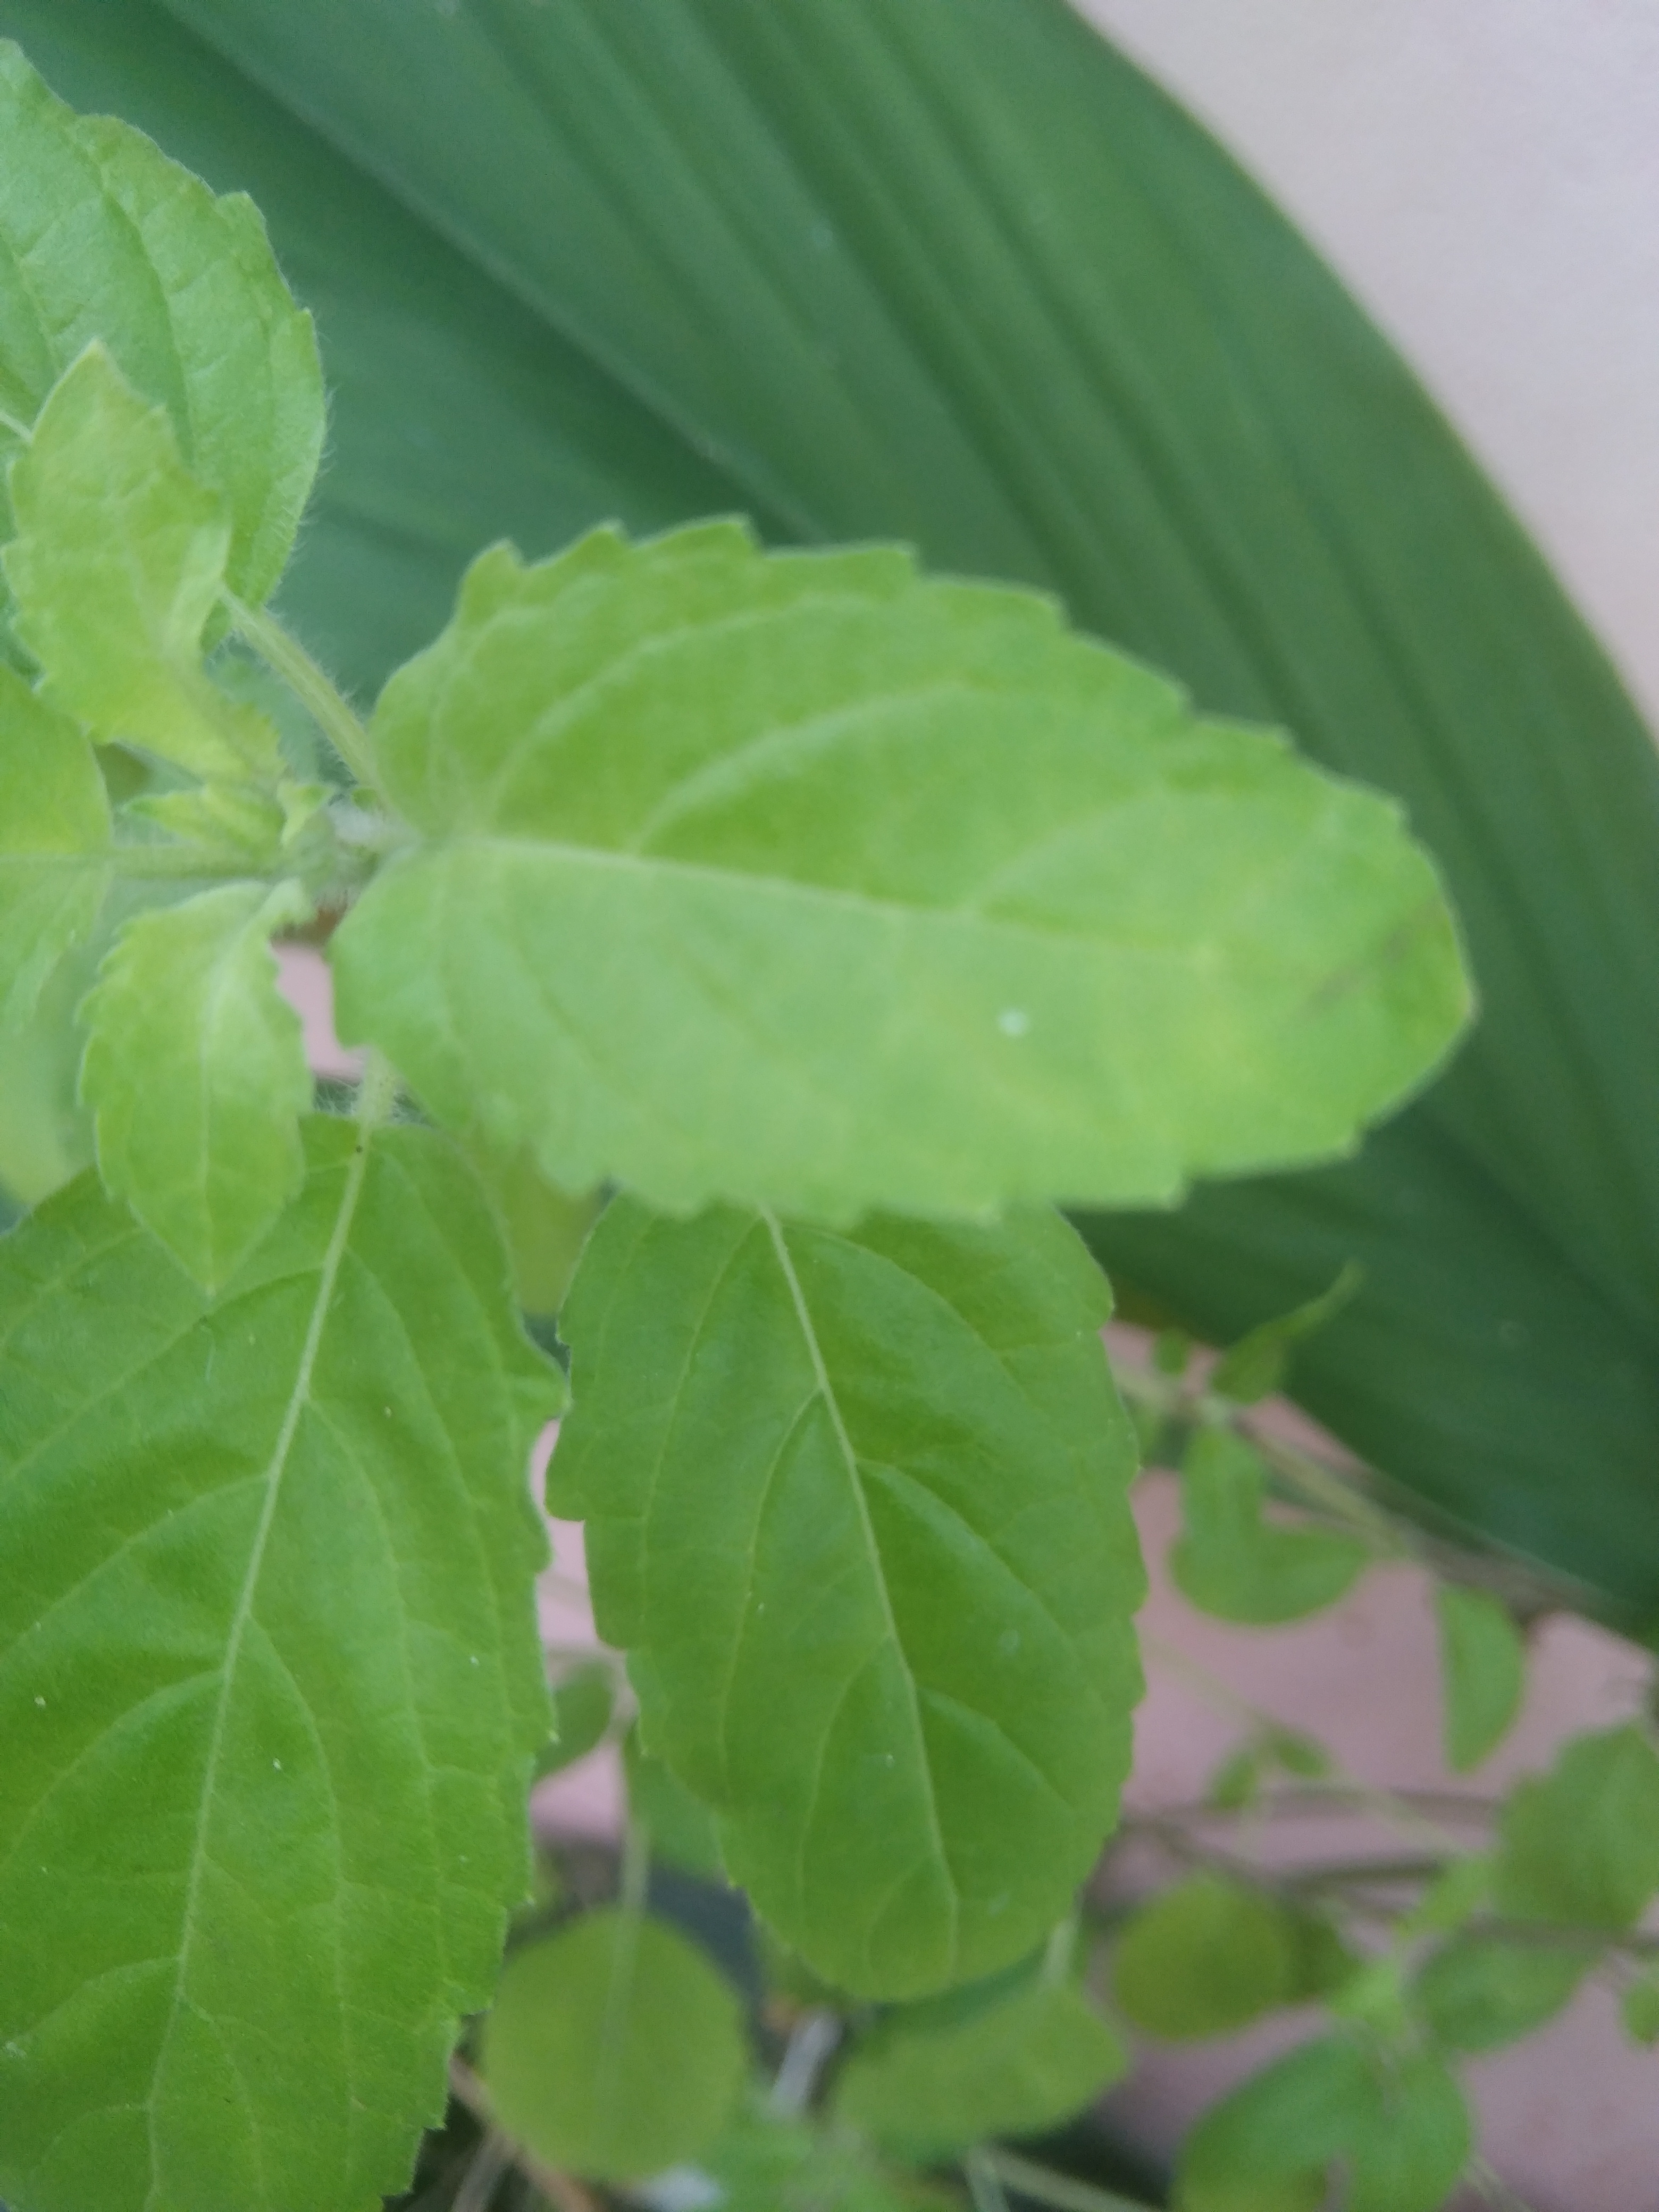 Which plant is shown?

tulshi
